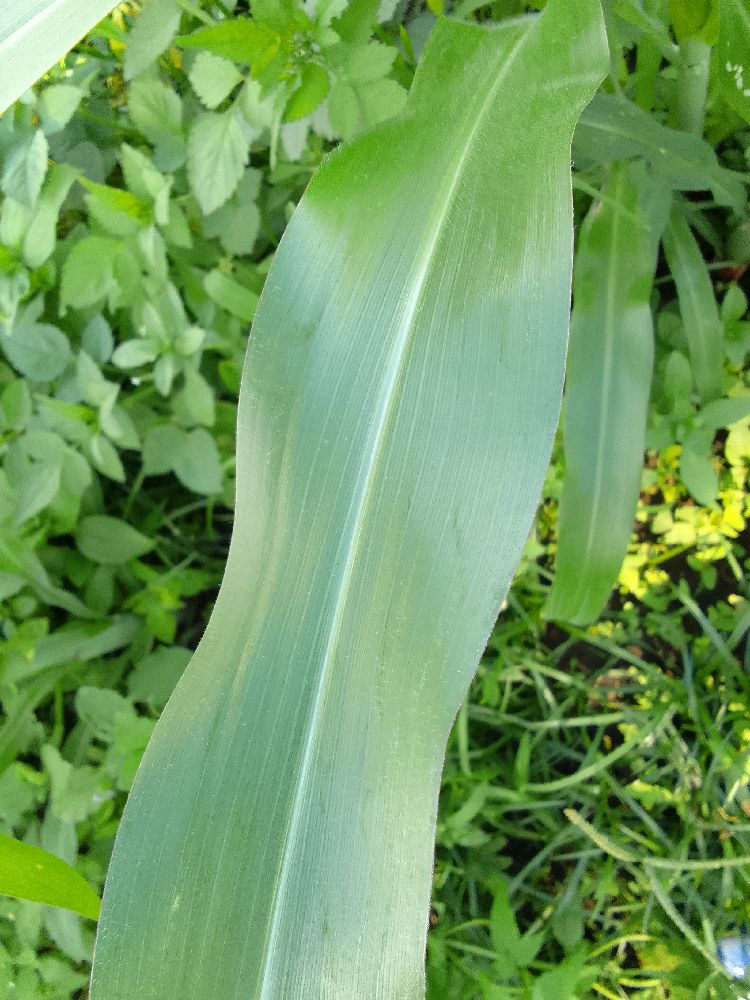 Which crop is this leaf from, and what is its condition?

maize, healthy
